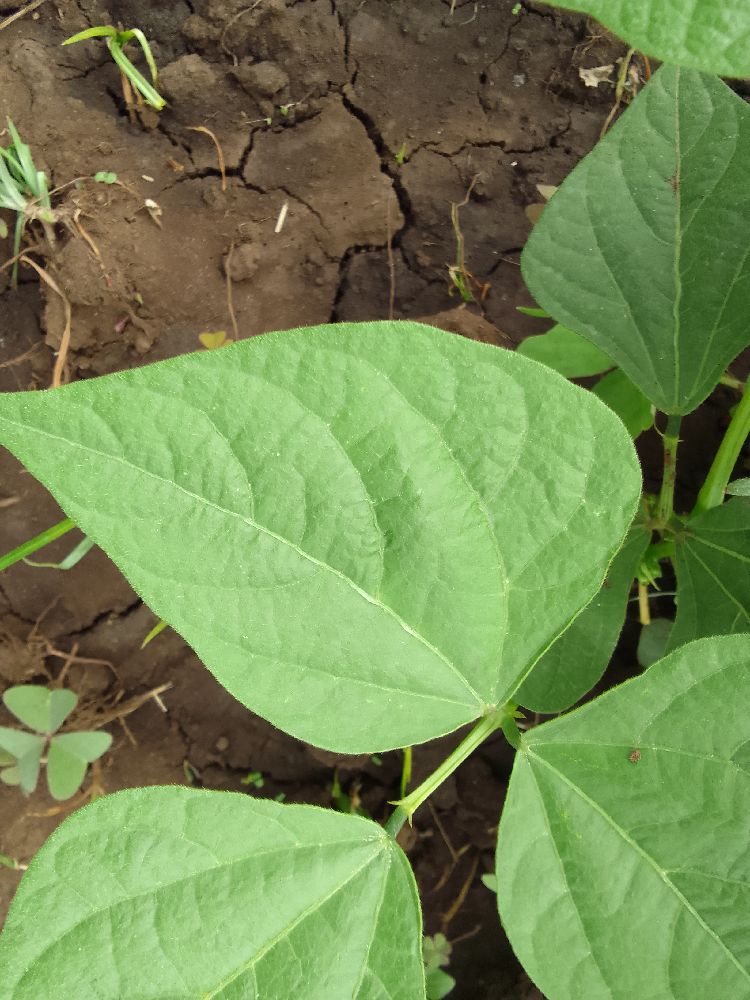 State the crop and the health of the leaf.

common bean, healthy
